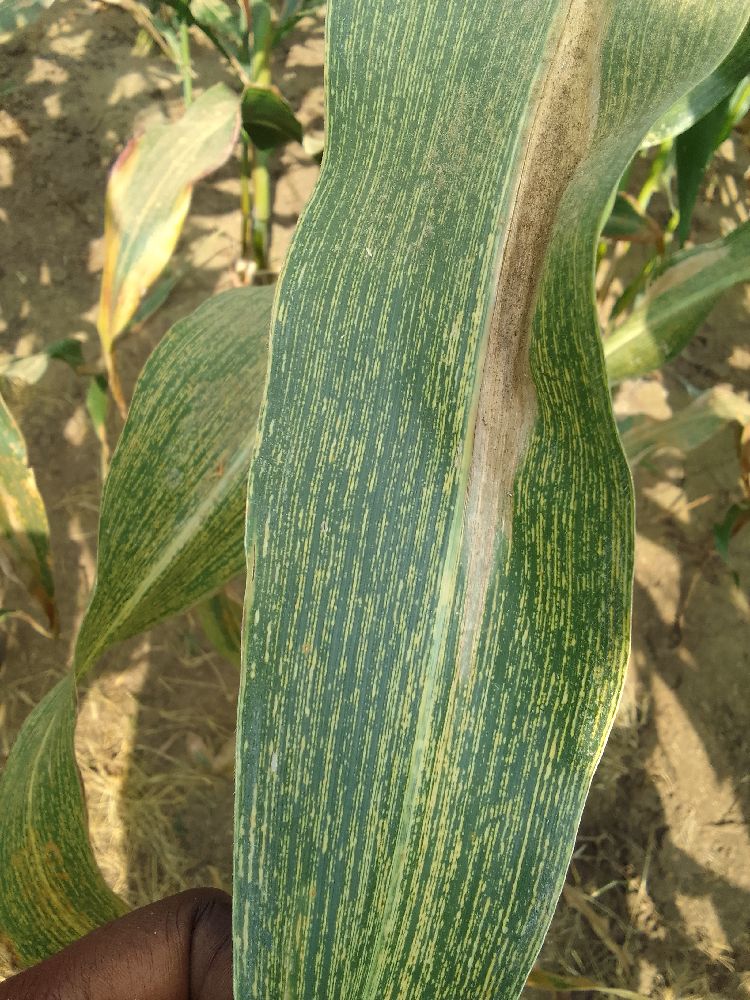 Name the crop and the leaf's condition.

maize, maize streak virus
